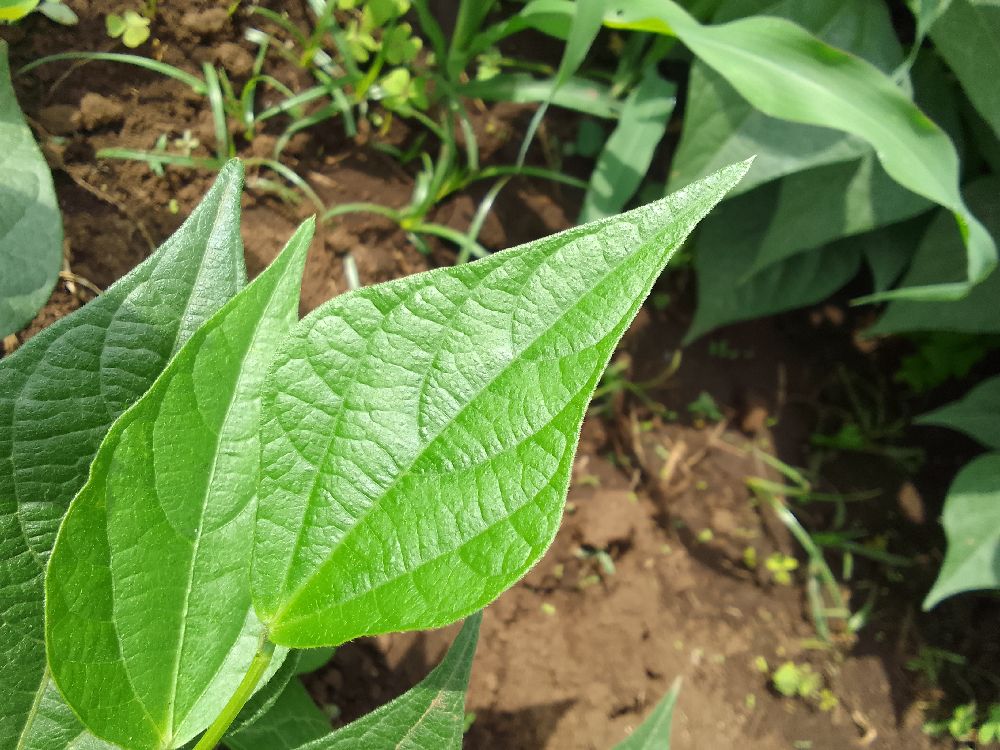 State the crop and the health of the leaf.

common bean, healthy
